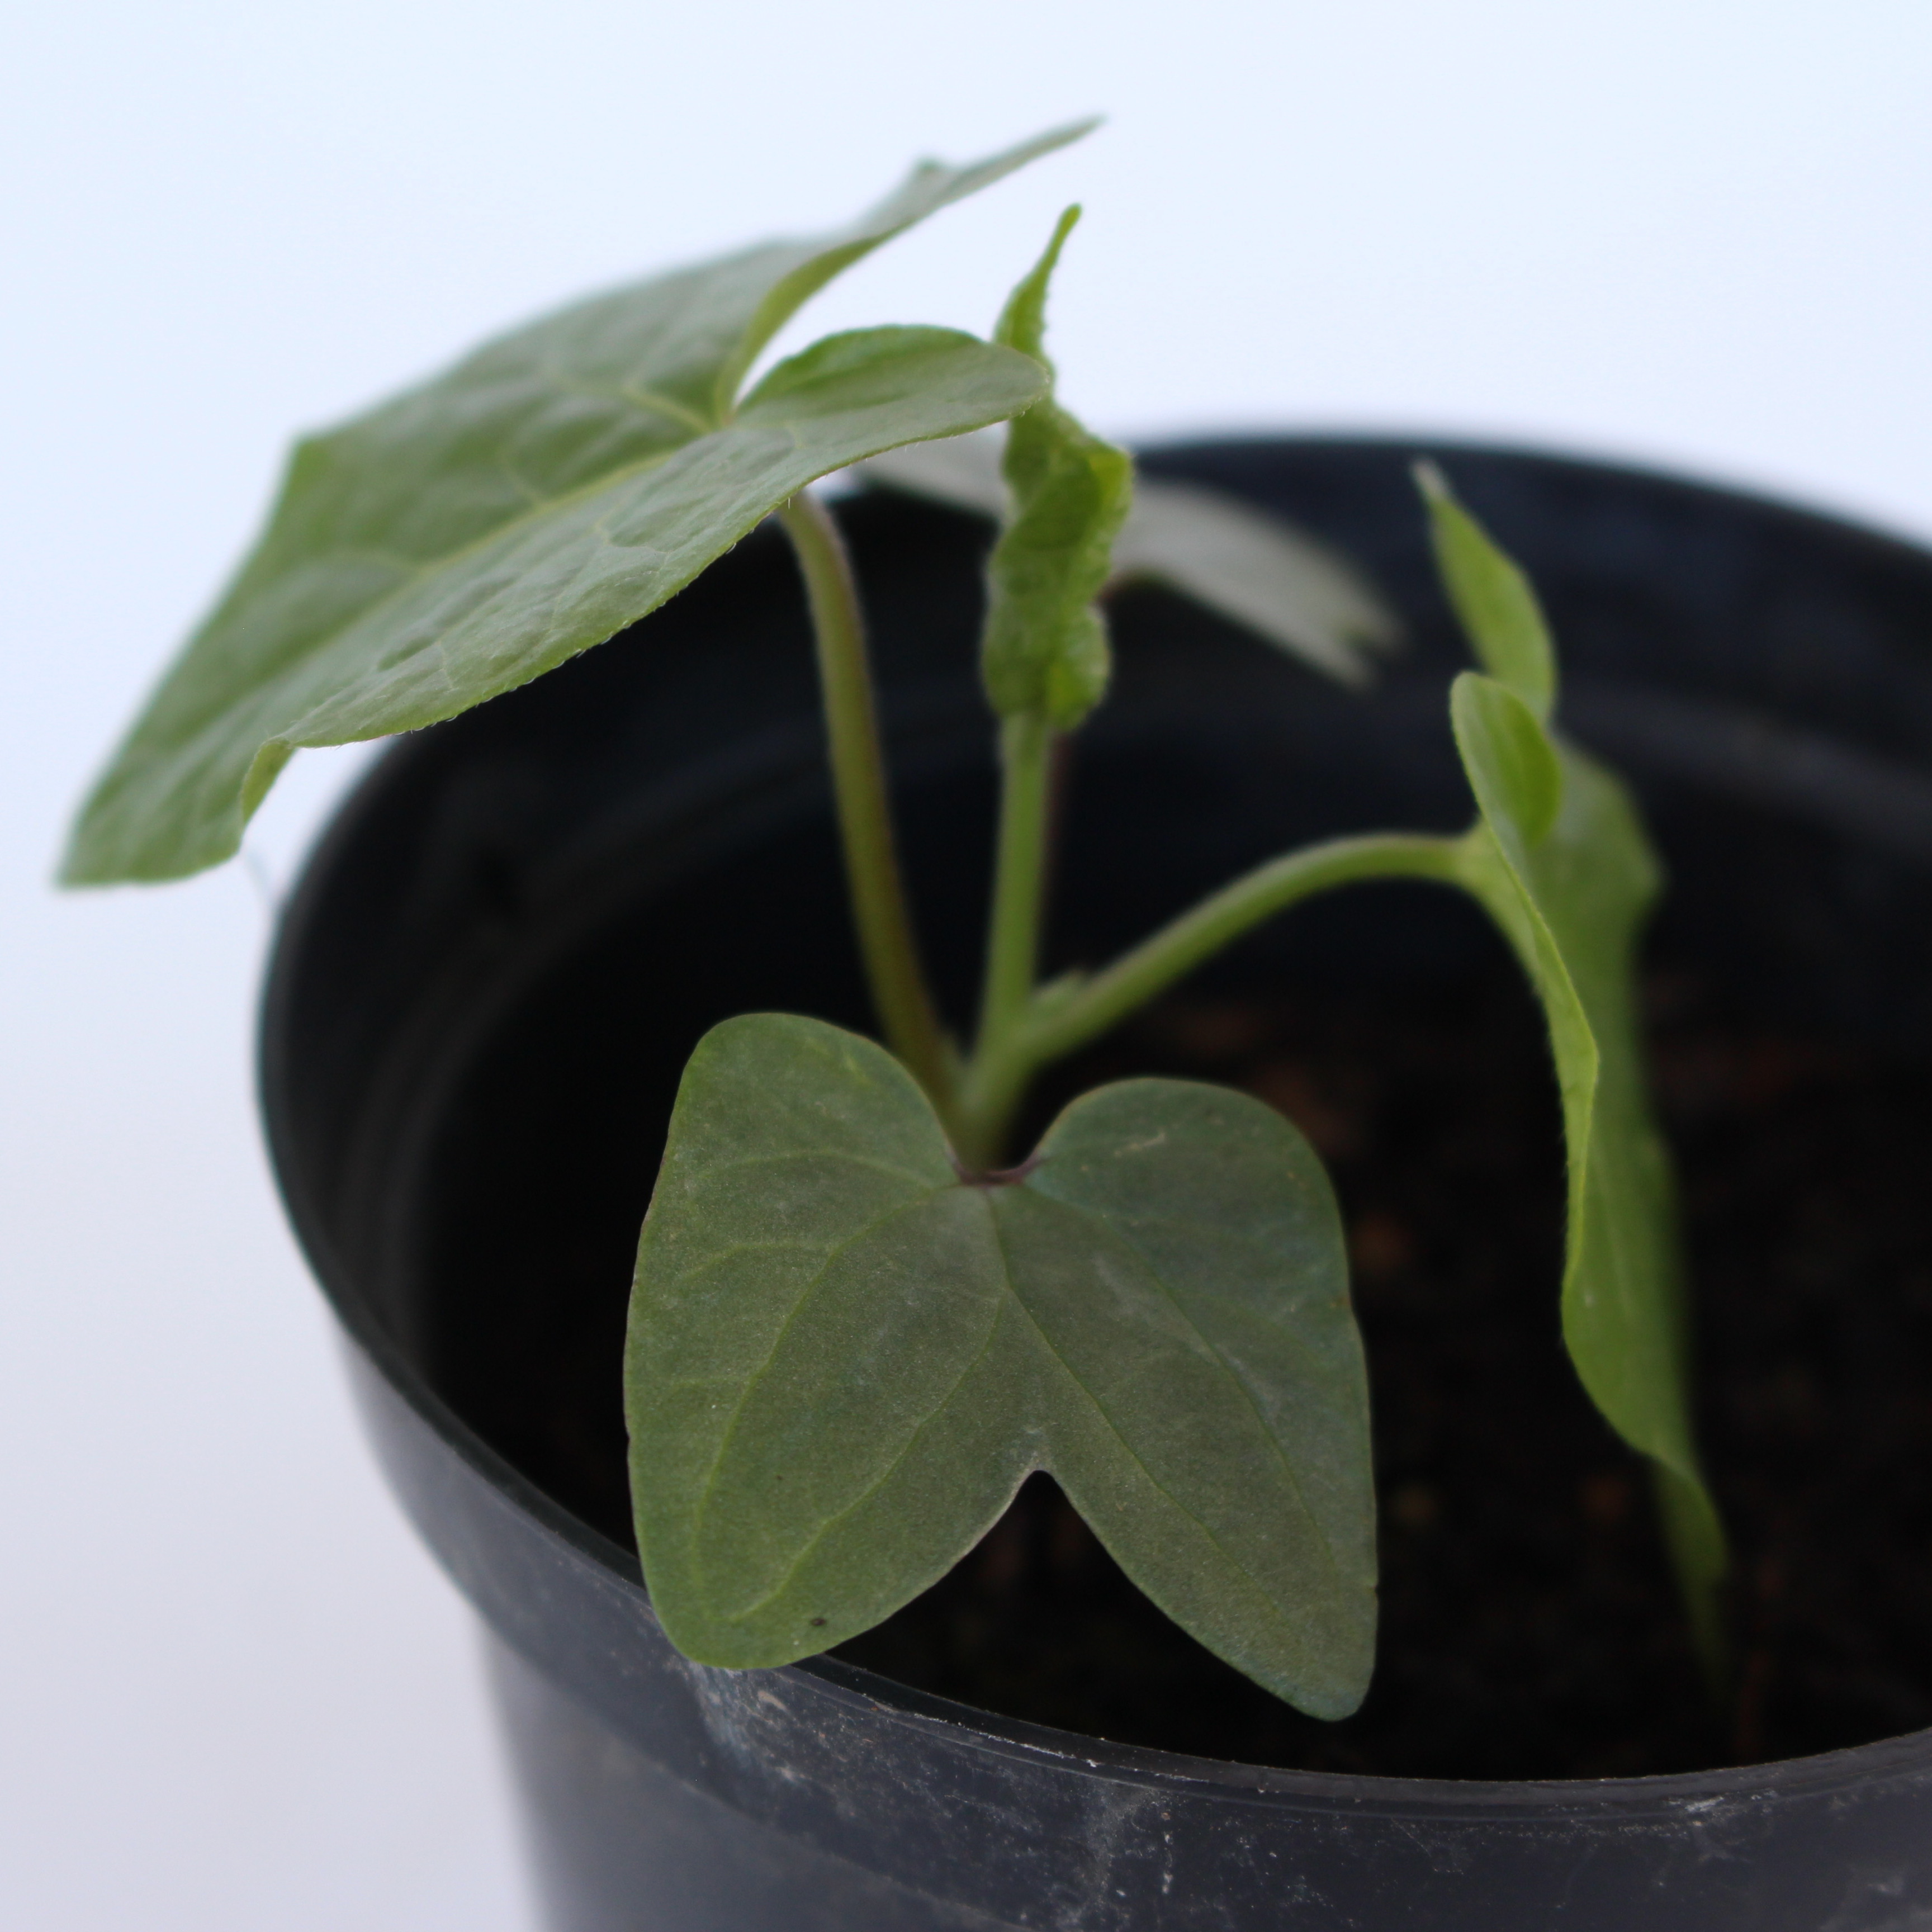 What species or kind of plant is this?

Convolvulus arvensis
